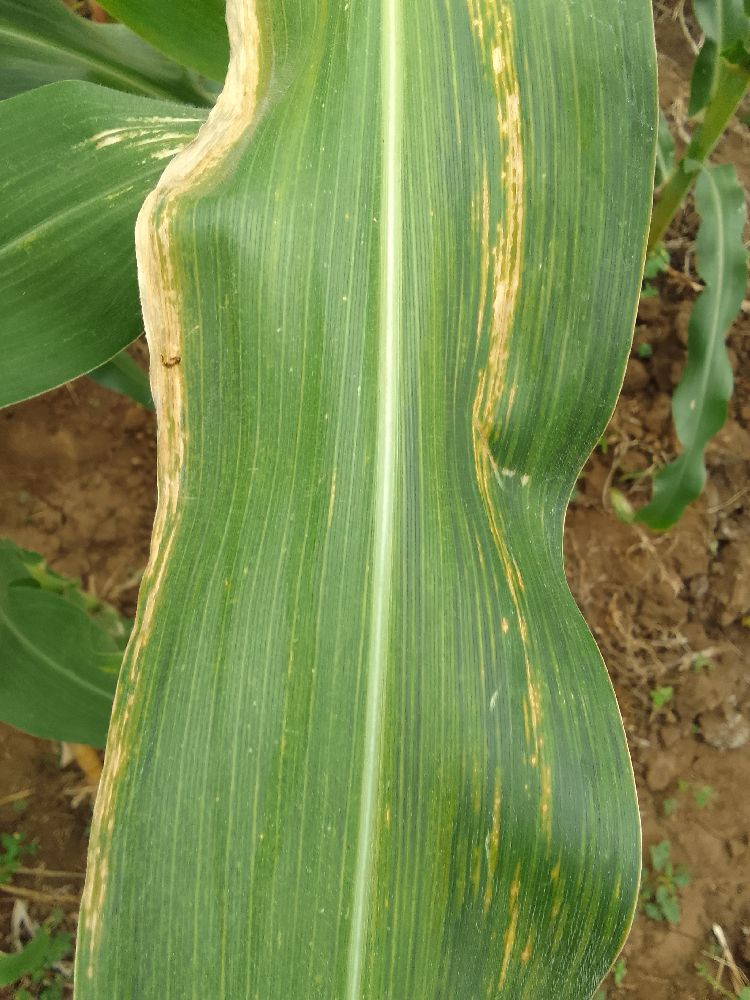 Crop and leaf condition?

maize, maize lethal necrosis
